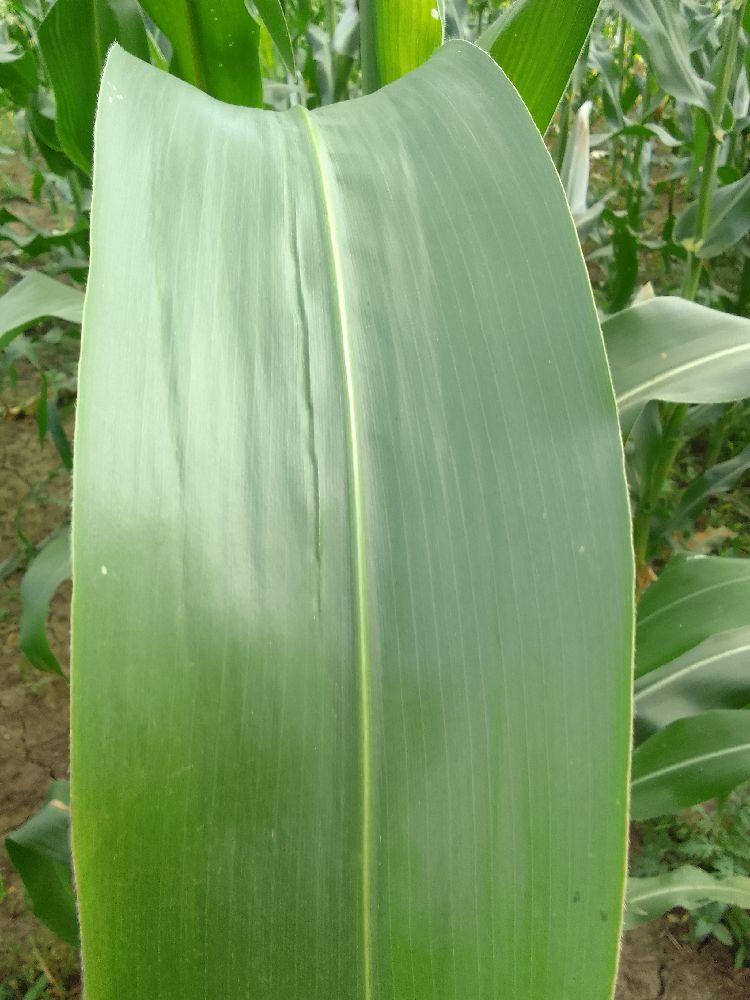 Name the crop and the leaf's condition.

maize, healthy
